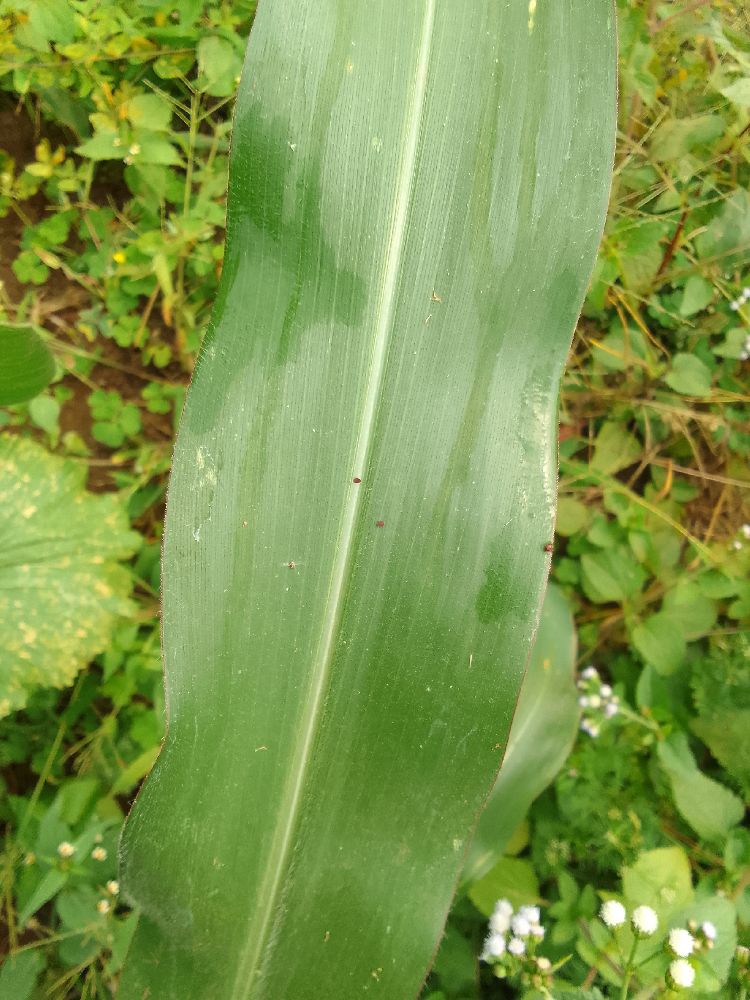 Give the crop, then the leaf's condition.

maize, healthy
